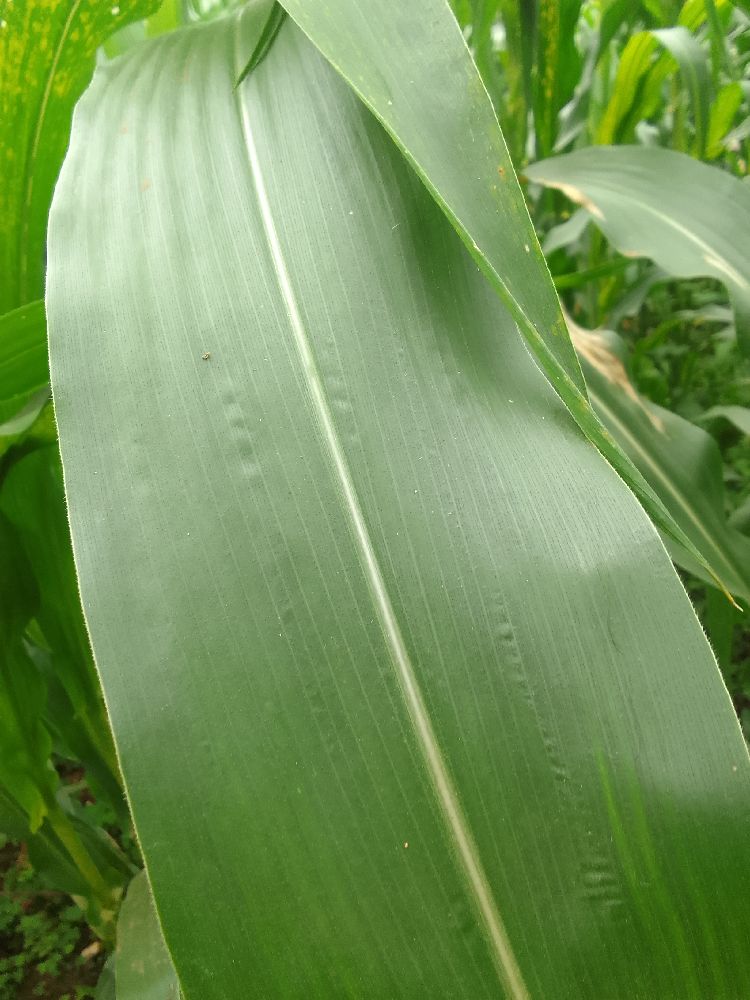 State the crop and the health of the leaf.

maize, healthy
